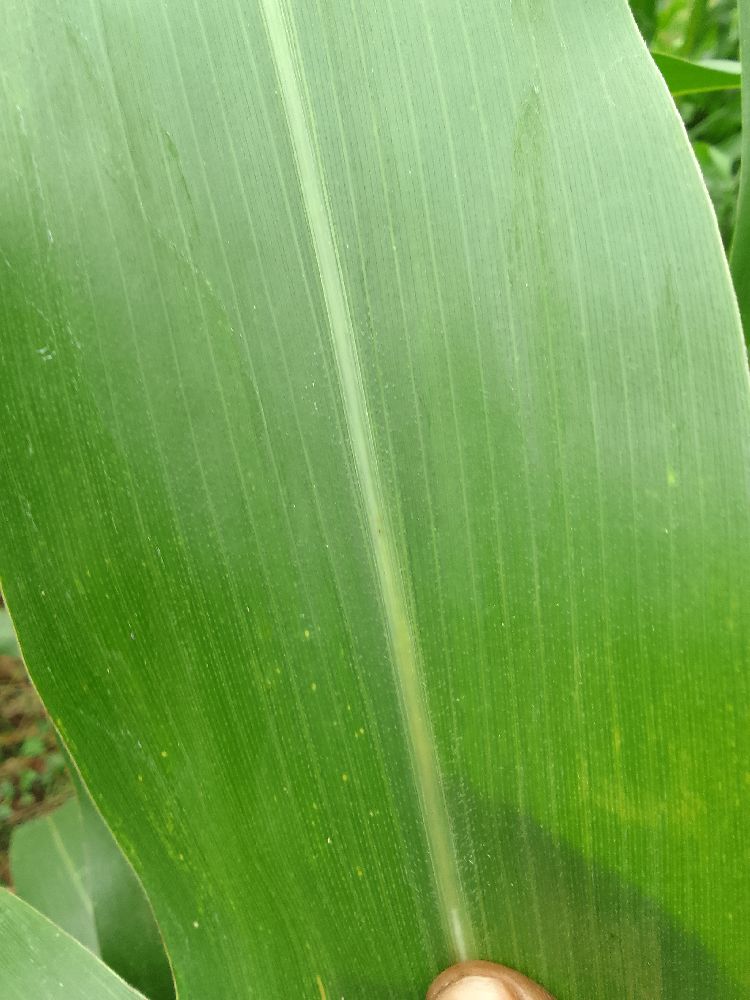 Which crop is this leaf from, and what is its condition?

maize, healthy
